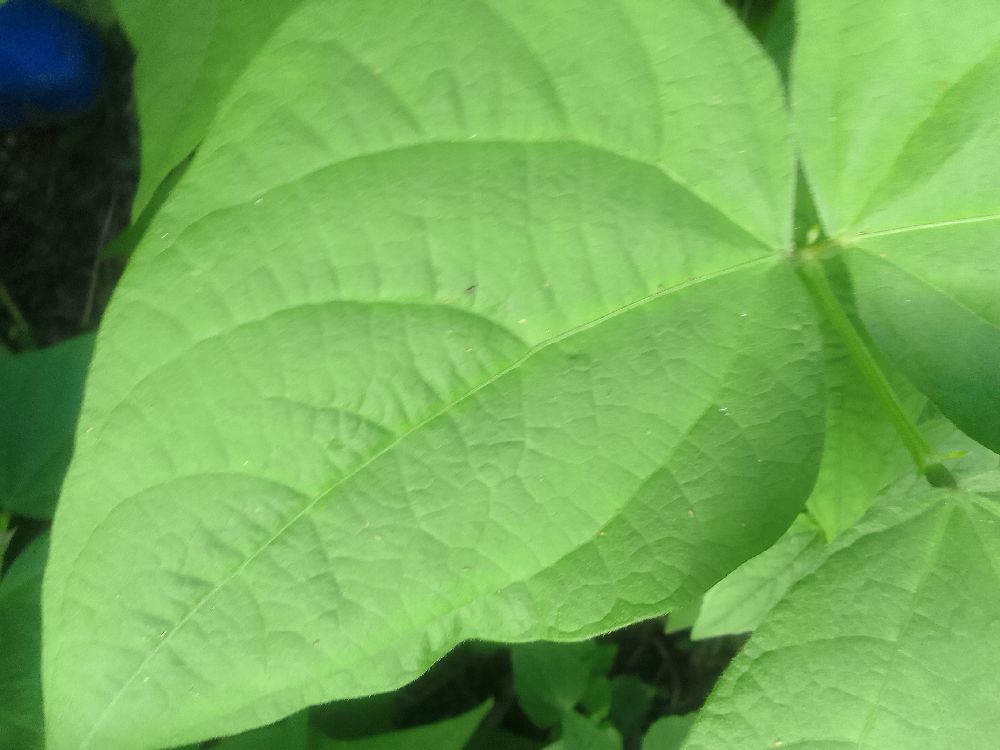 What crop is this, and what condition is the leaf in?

common bean, healthy
